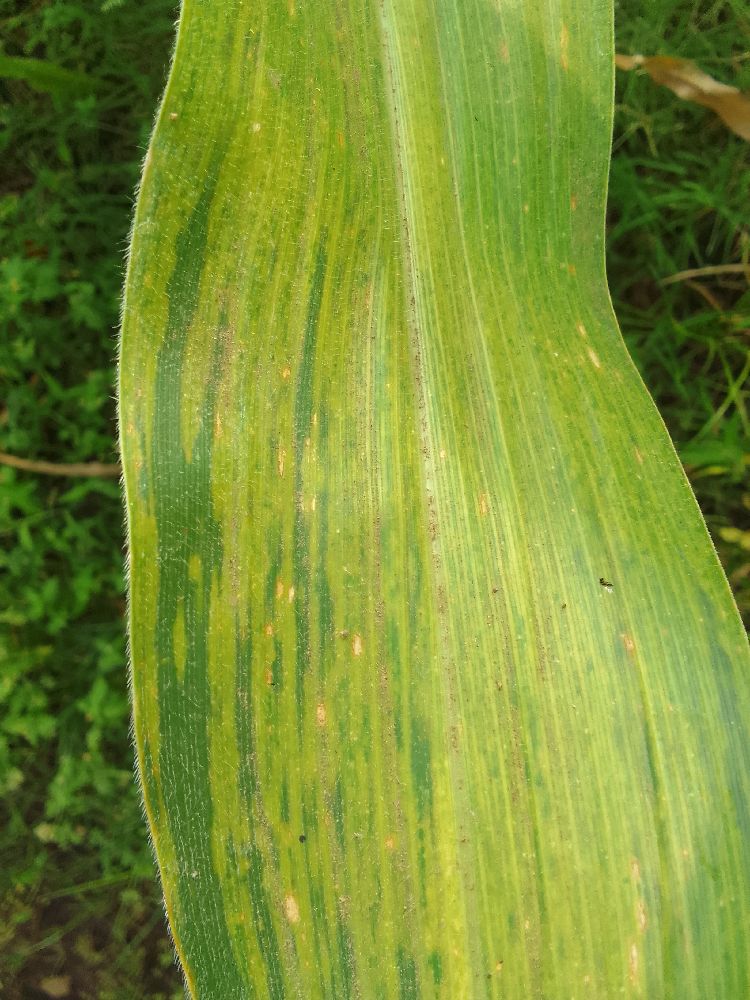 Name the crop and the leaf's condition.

maize, maize lethal necrosis
